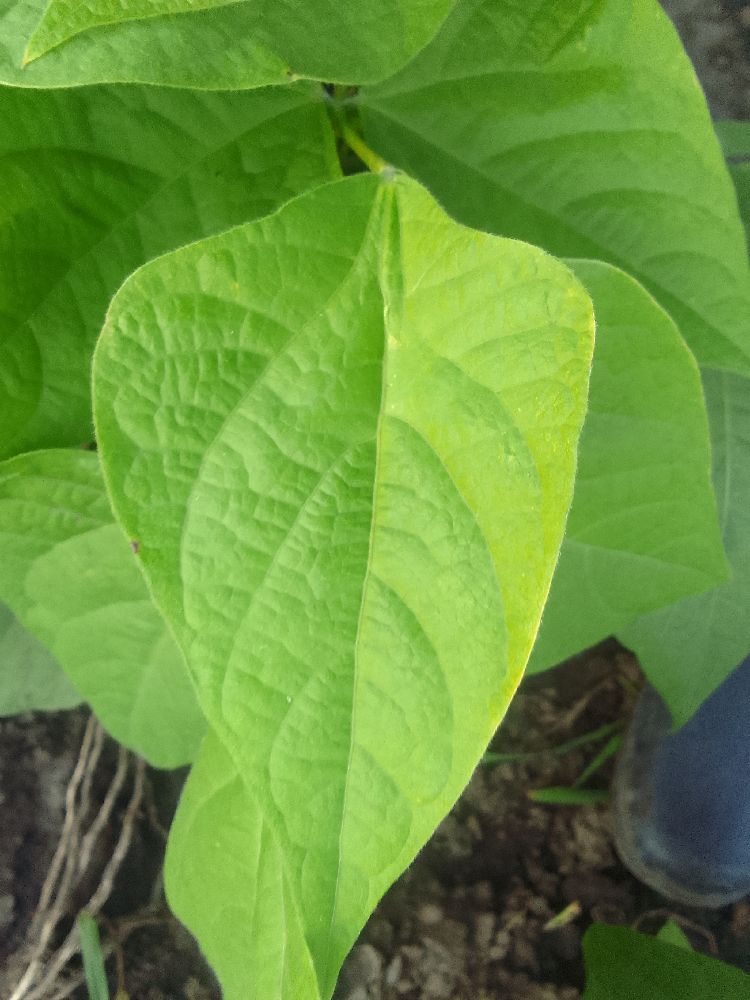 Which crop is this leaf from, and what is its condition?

common bean, healthy
